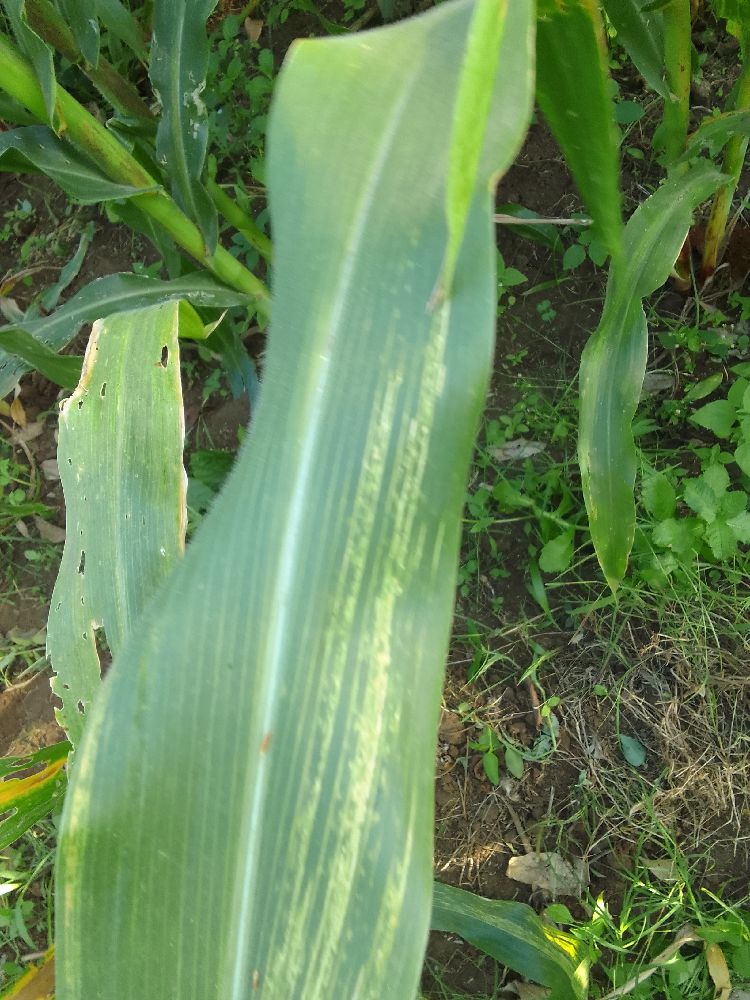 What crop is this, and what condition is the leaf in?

maize, maize lethal necrosis
